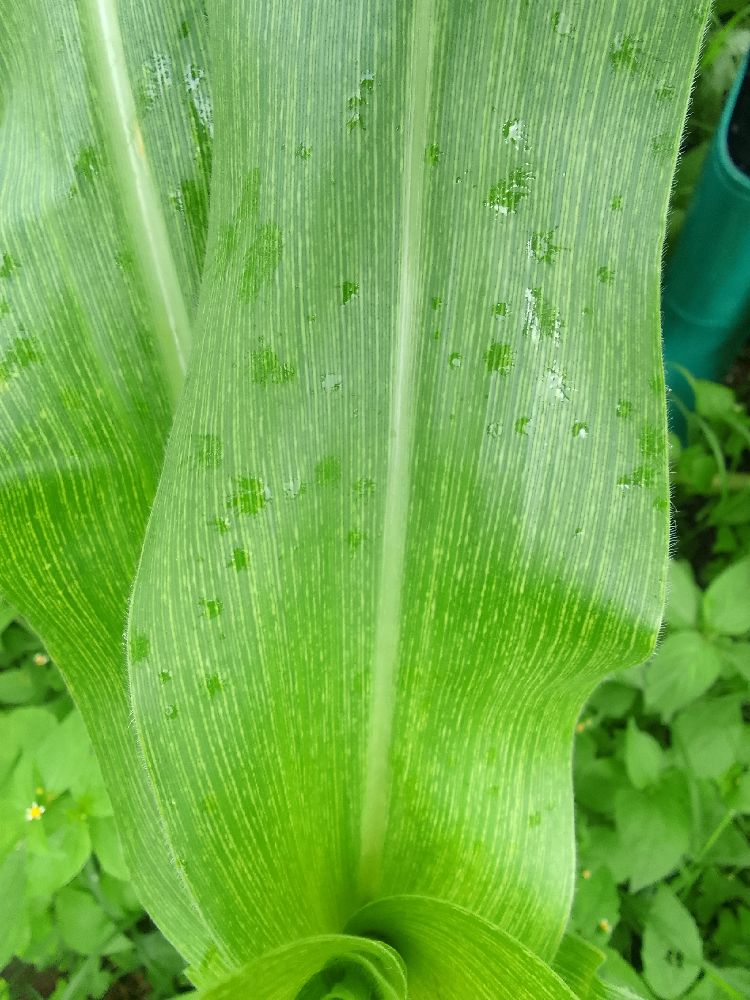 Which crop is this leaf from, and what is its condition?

maize, maize streak virus
